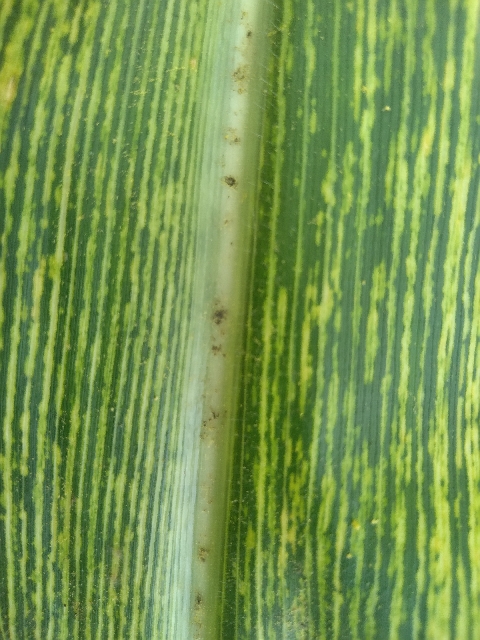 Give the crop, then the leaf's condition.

maize, maize streak virus
